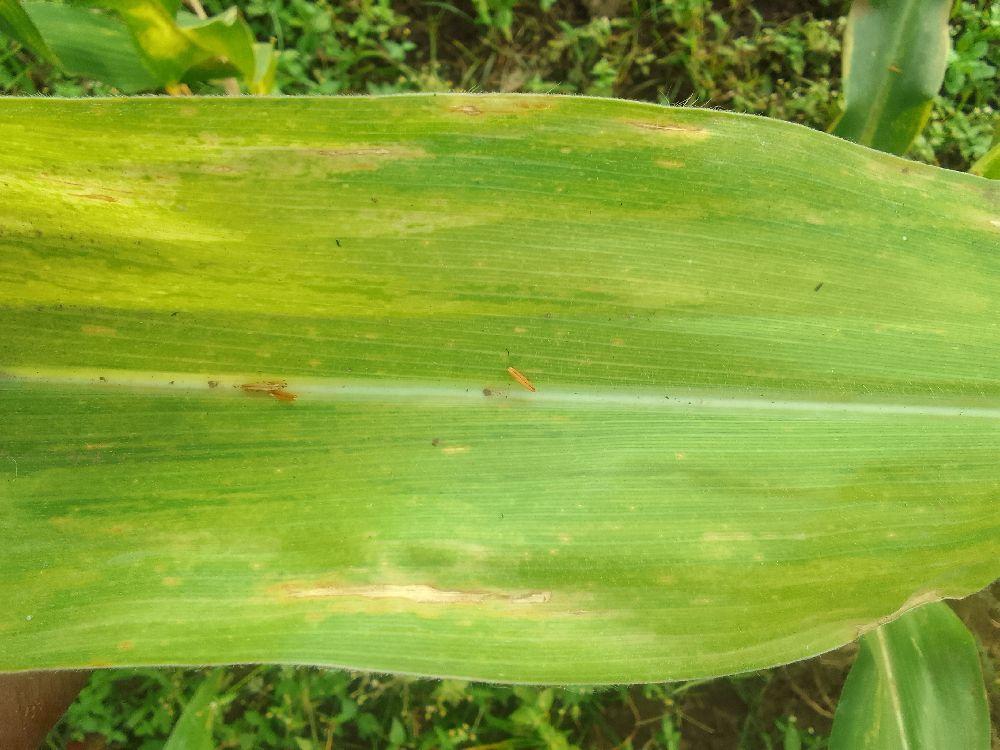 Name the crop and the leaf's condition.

maize, maize lethal necrosis
